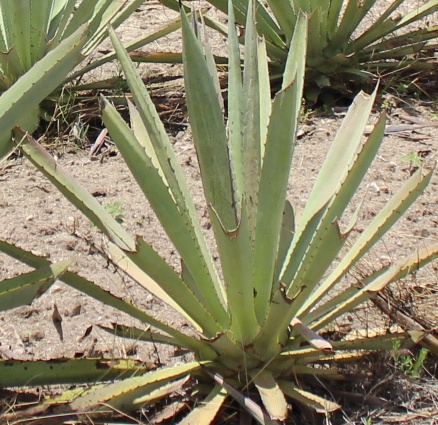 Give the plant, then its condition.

agave, small
